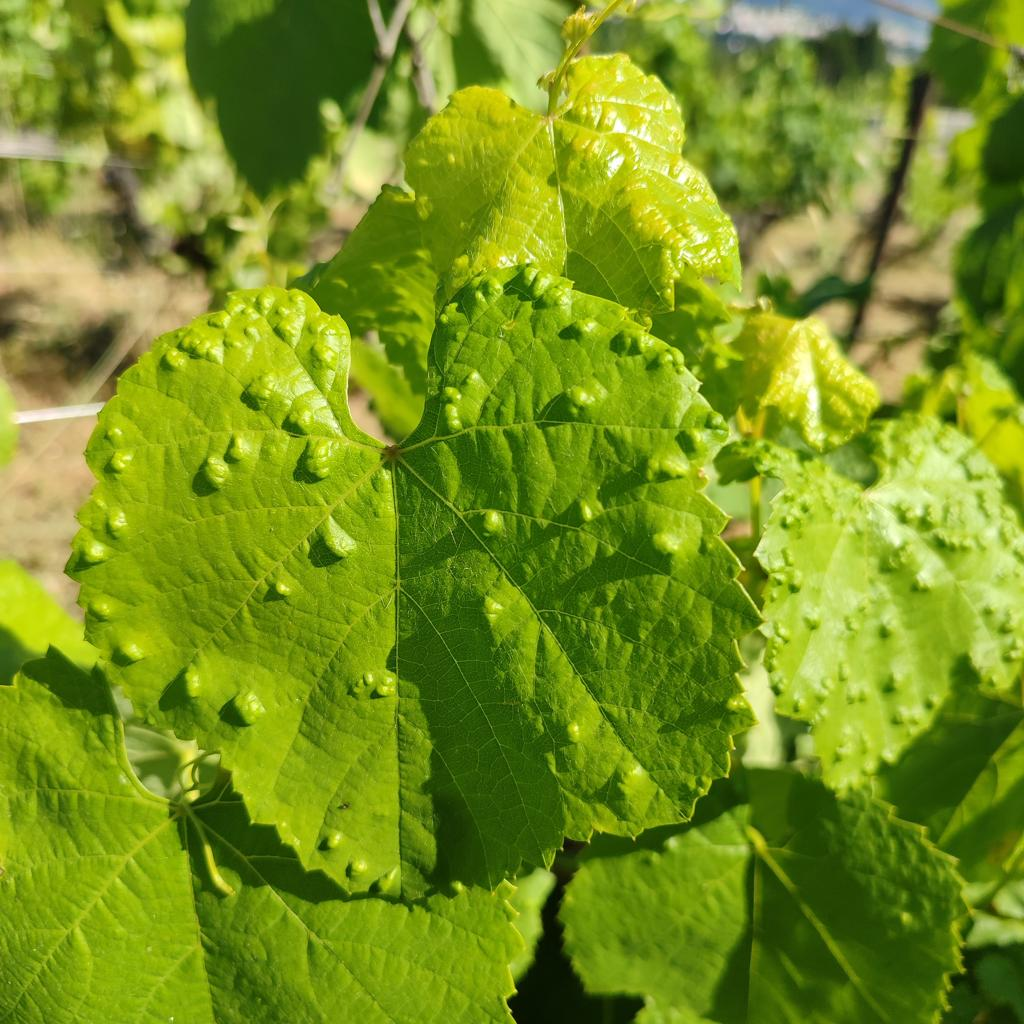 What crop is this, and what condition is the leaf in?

grapevine, erineum mite
